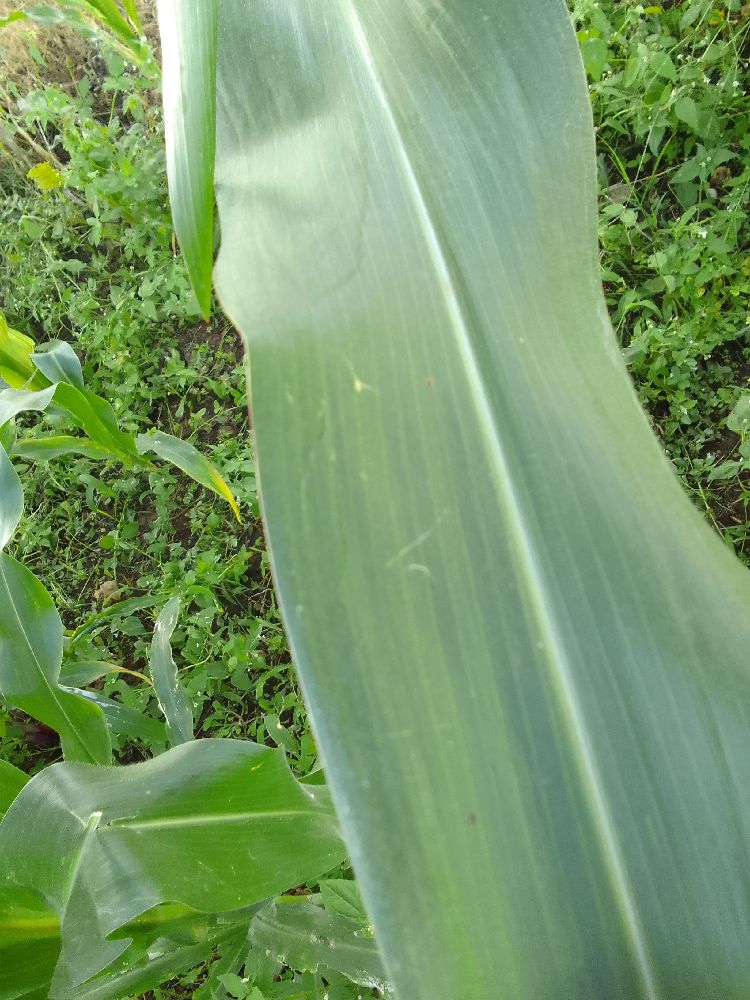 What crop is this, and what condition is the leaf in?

maize, healthy
